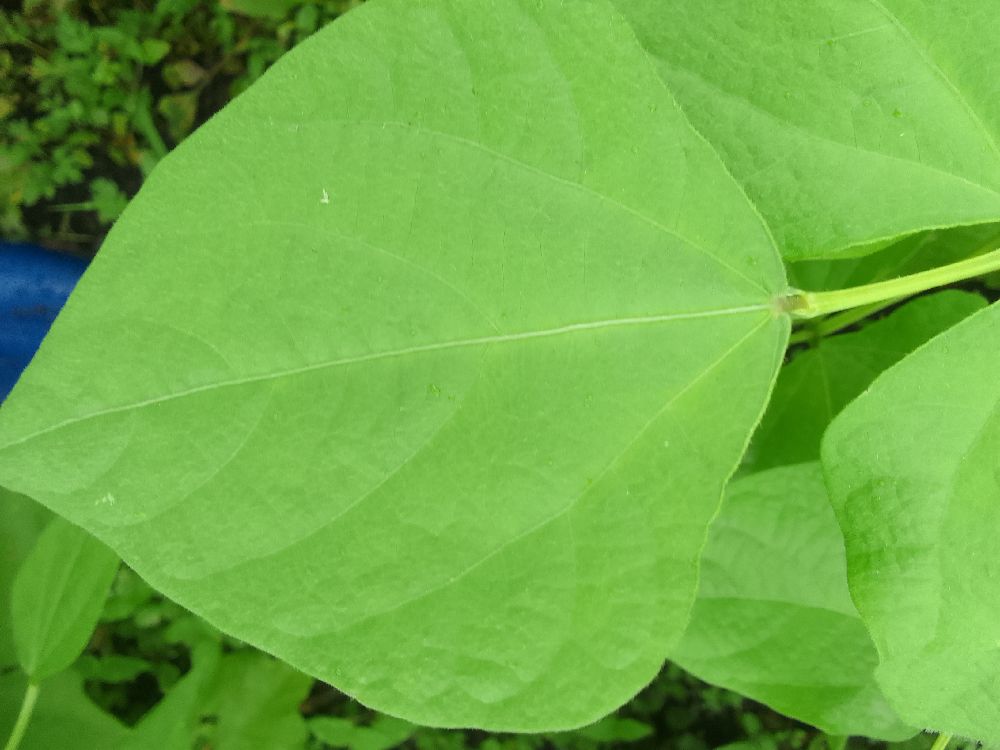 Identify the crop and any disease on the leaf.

common bean, healthy
